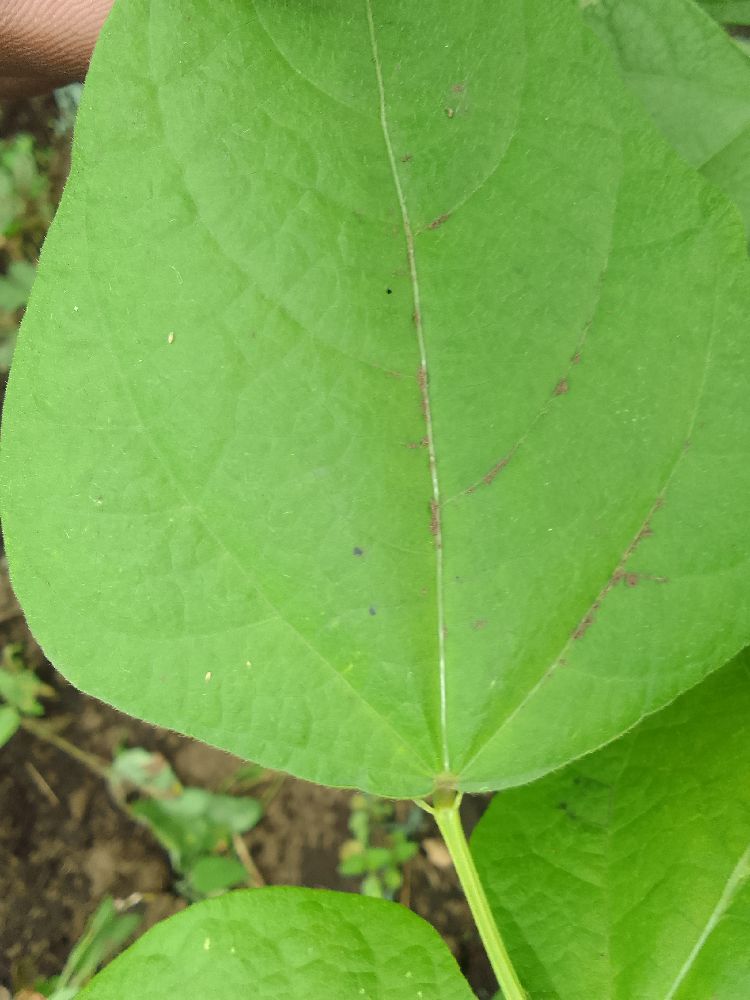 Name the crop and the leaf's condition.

common bean, healthy
